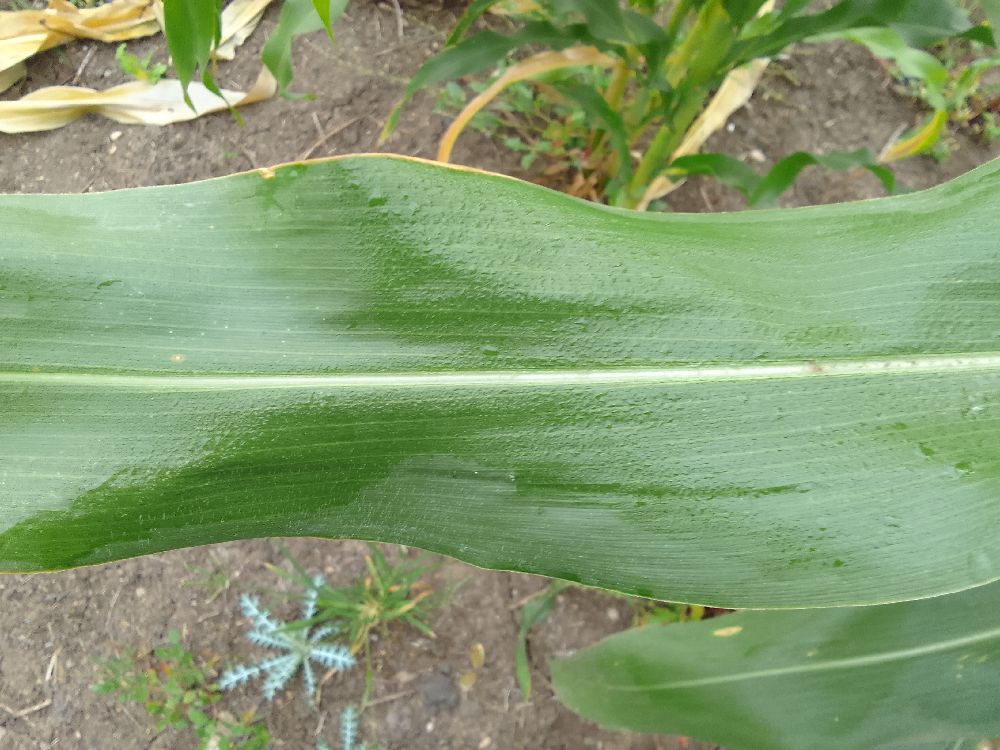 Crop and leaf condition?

maize, healthy
